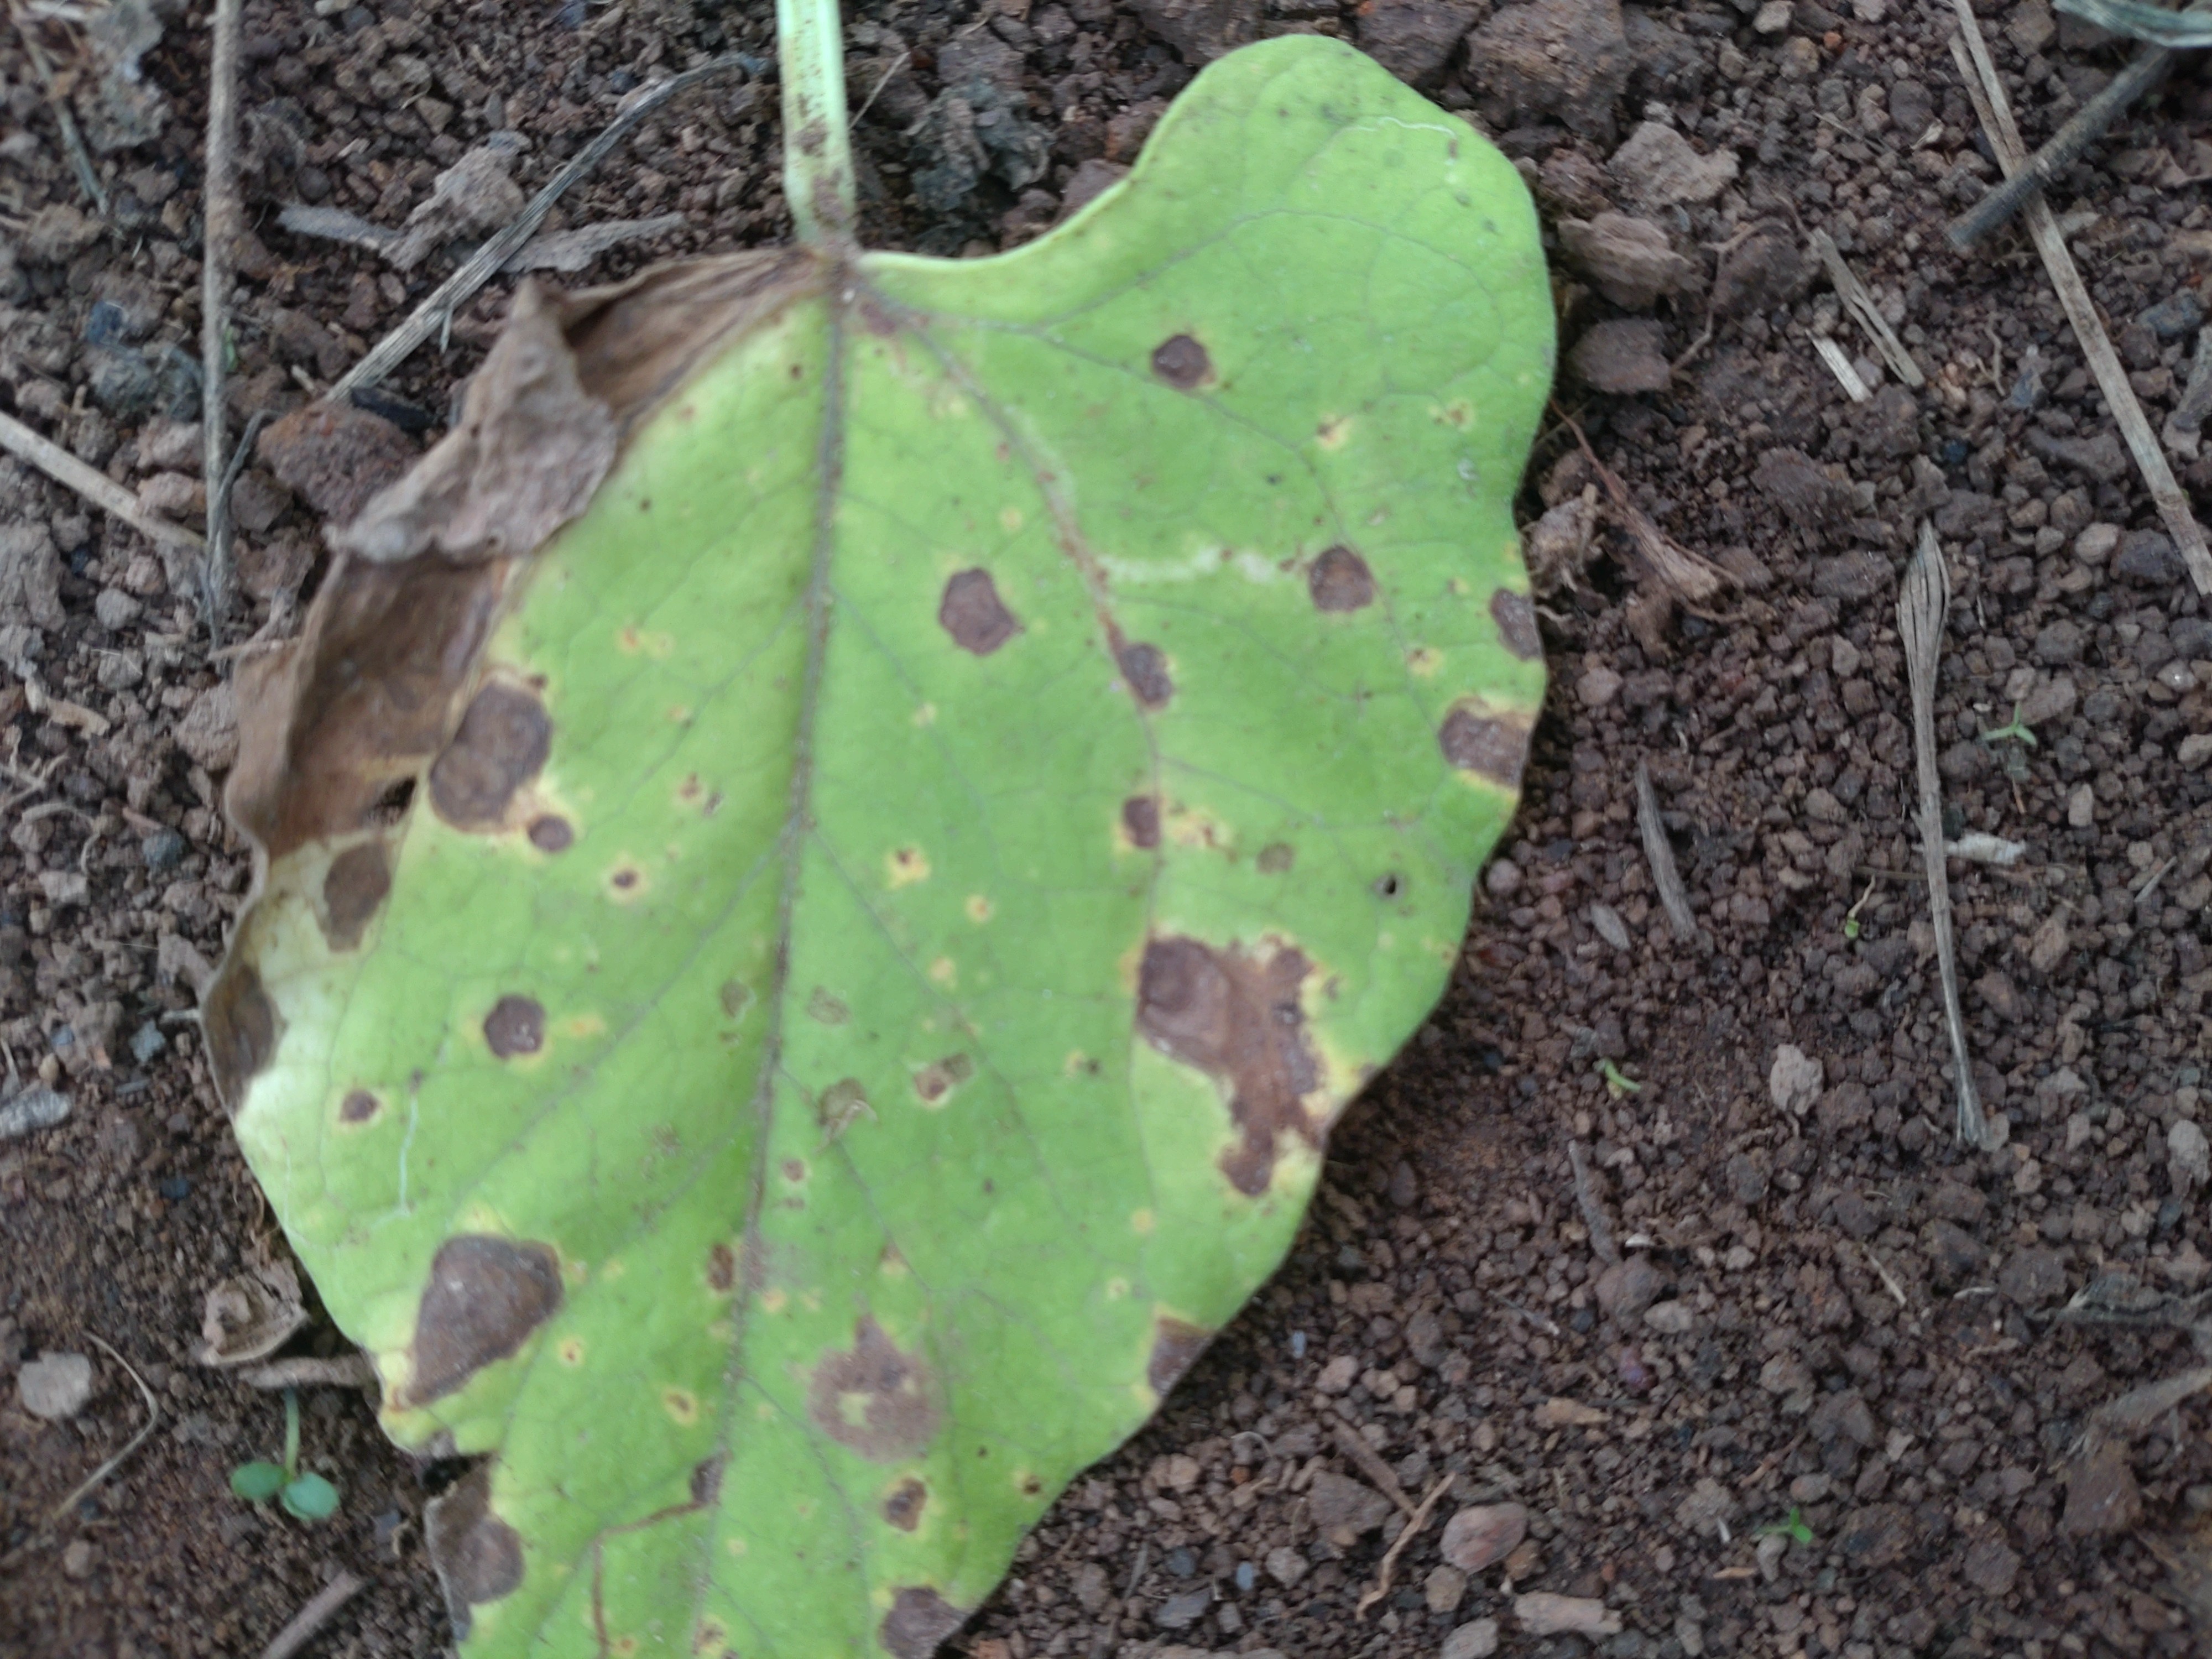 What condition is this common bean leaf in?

rust
